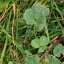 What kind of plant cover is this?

unstructured weed
